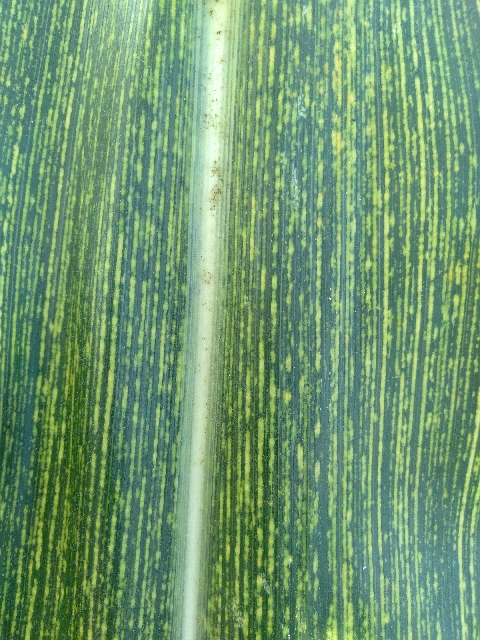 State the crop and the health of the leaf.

maize, maize streak virus
